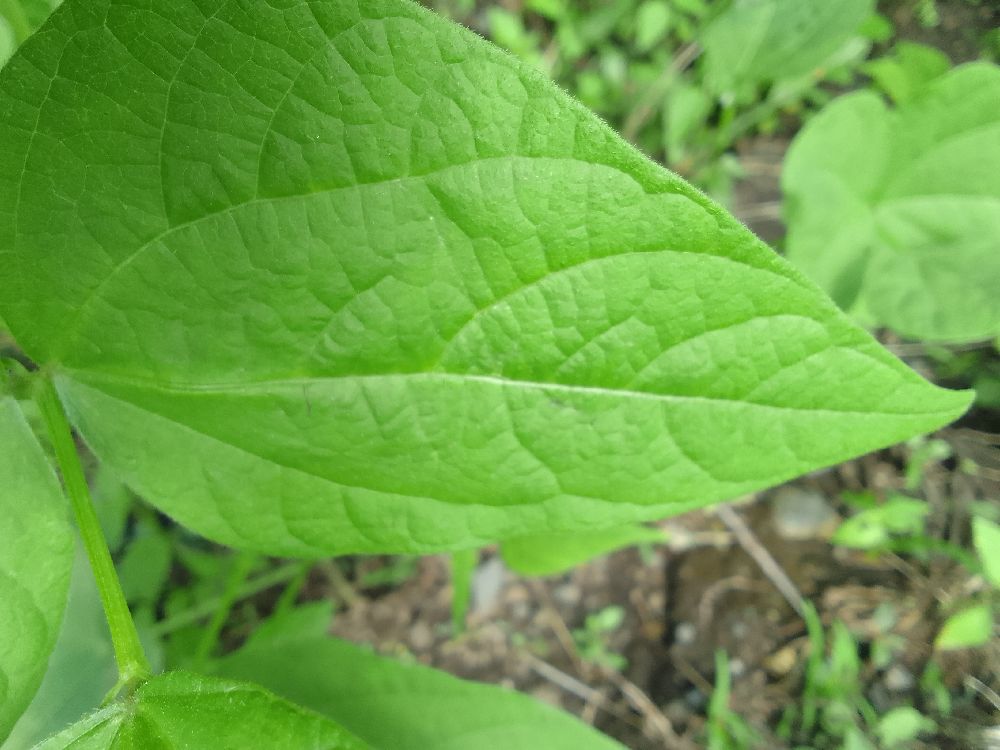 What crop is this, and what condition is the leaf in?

common bean, healthy
